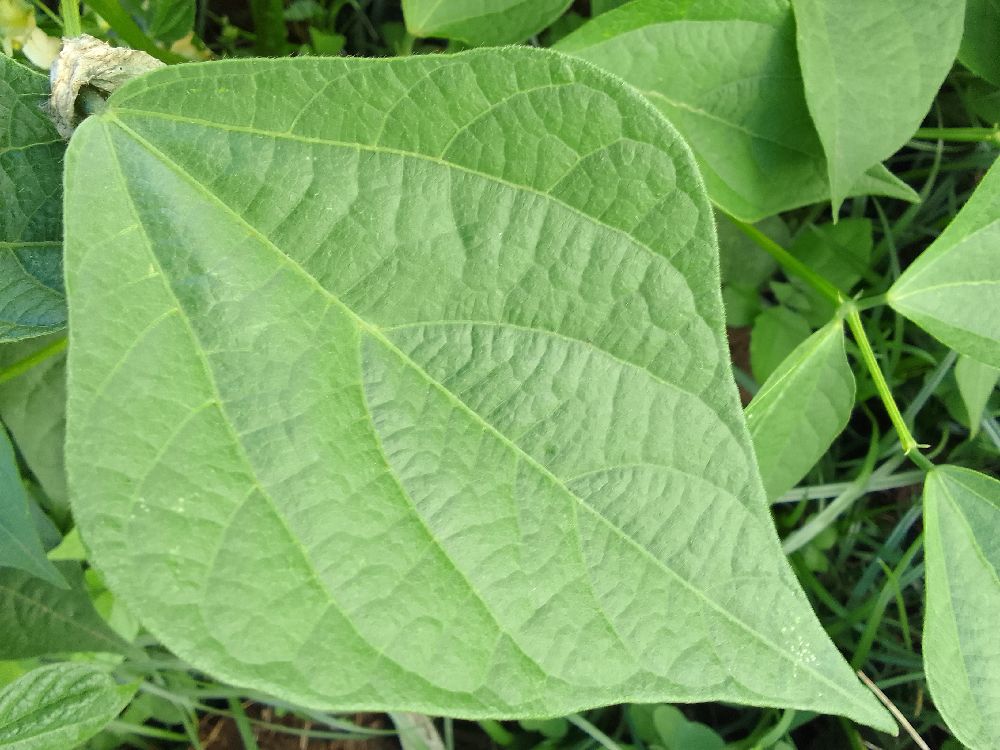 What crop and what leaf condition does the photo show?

common bean, healthy
